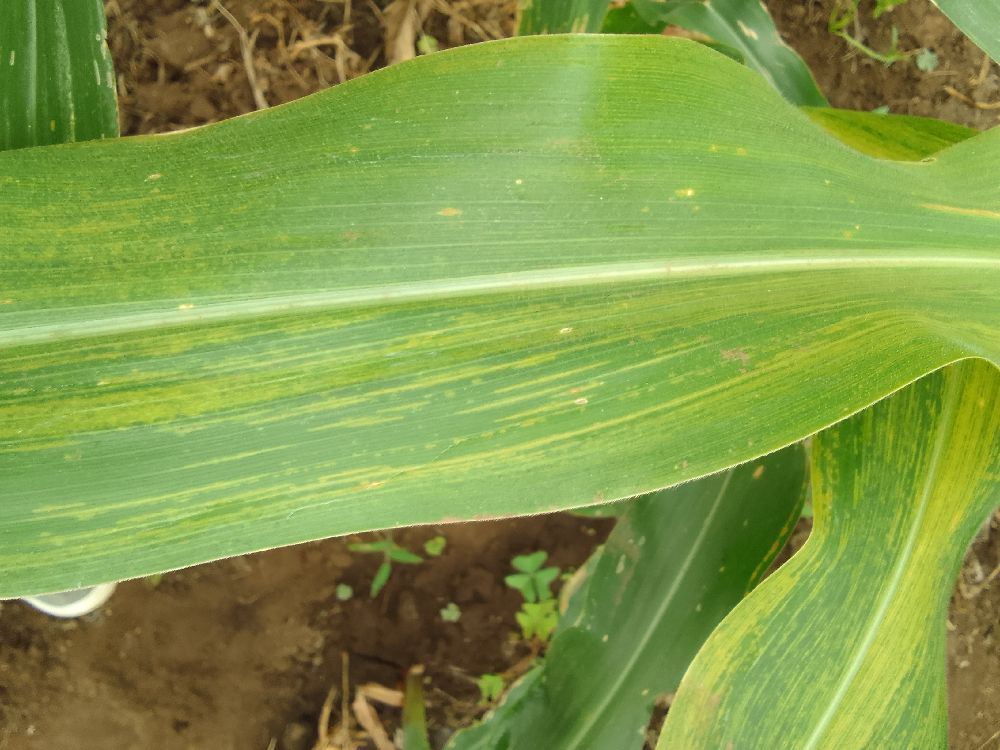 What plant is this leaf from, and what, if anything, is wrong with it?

maize, maize lethal necrosis
